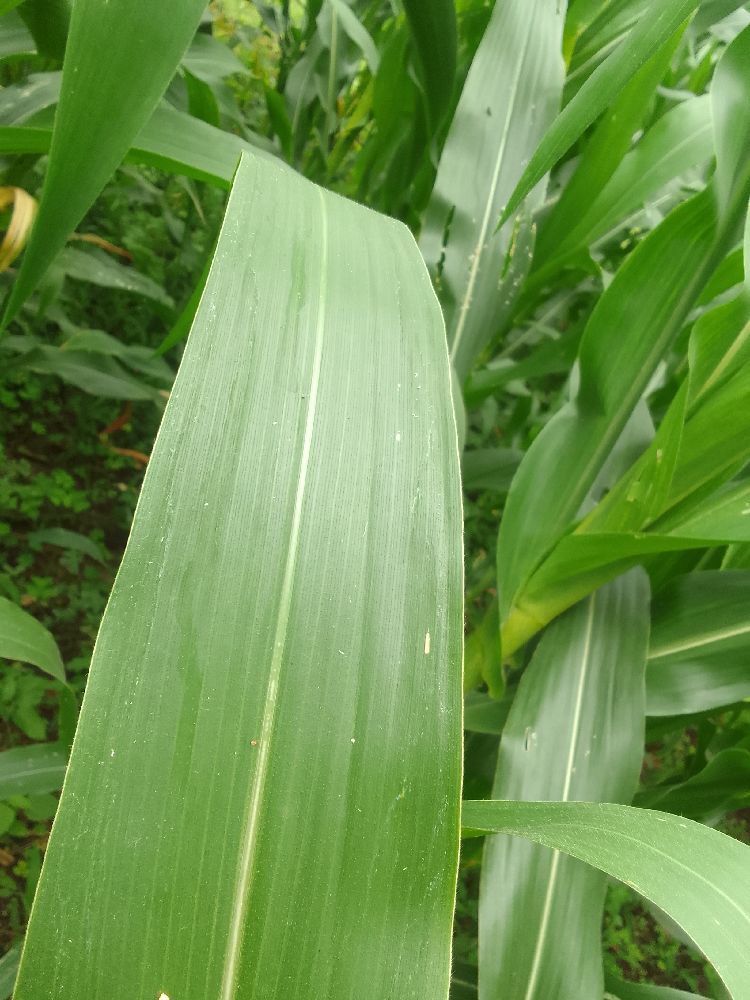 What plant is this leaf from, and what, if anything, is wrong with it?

maize, healthy
